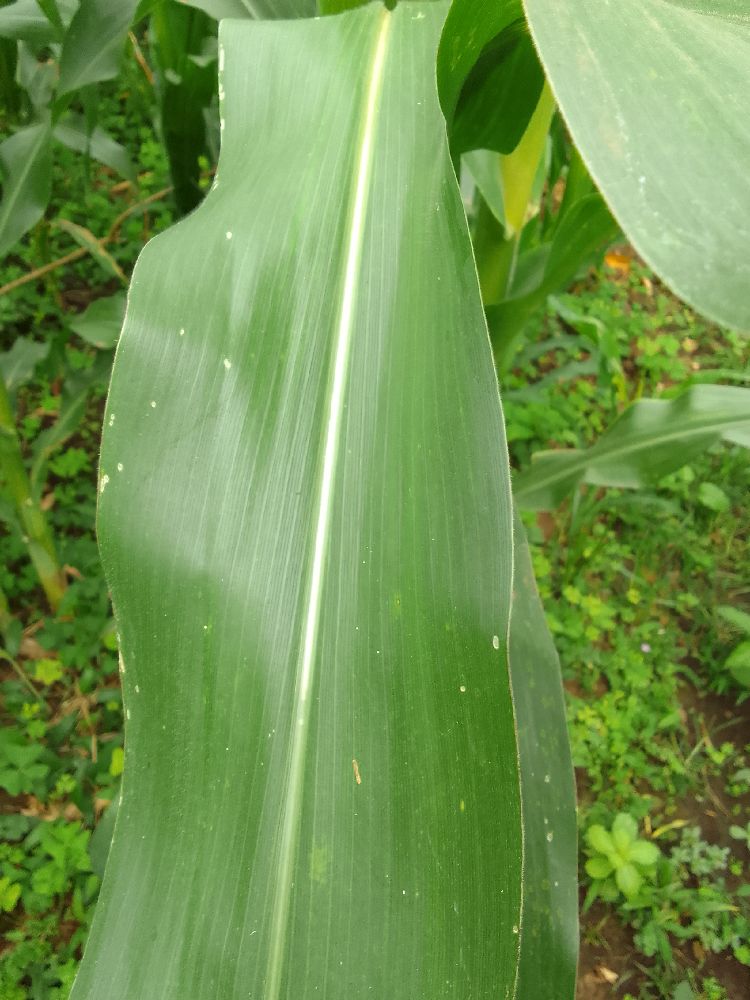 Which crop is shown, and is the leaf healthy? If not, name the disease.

maize, healthy
